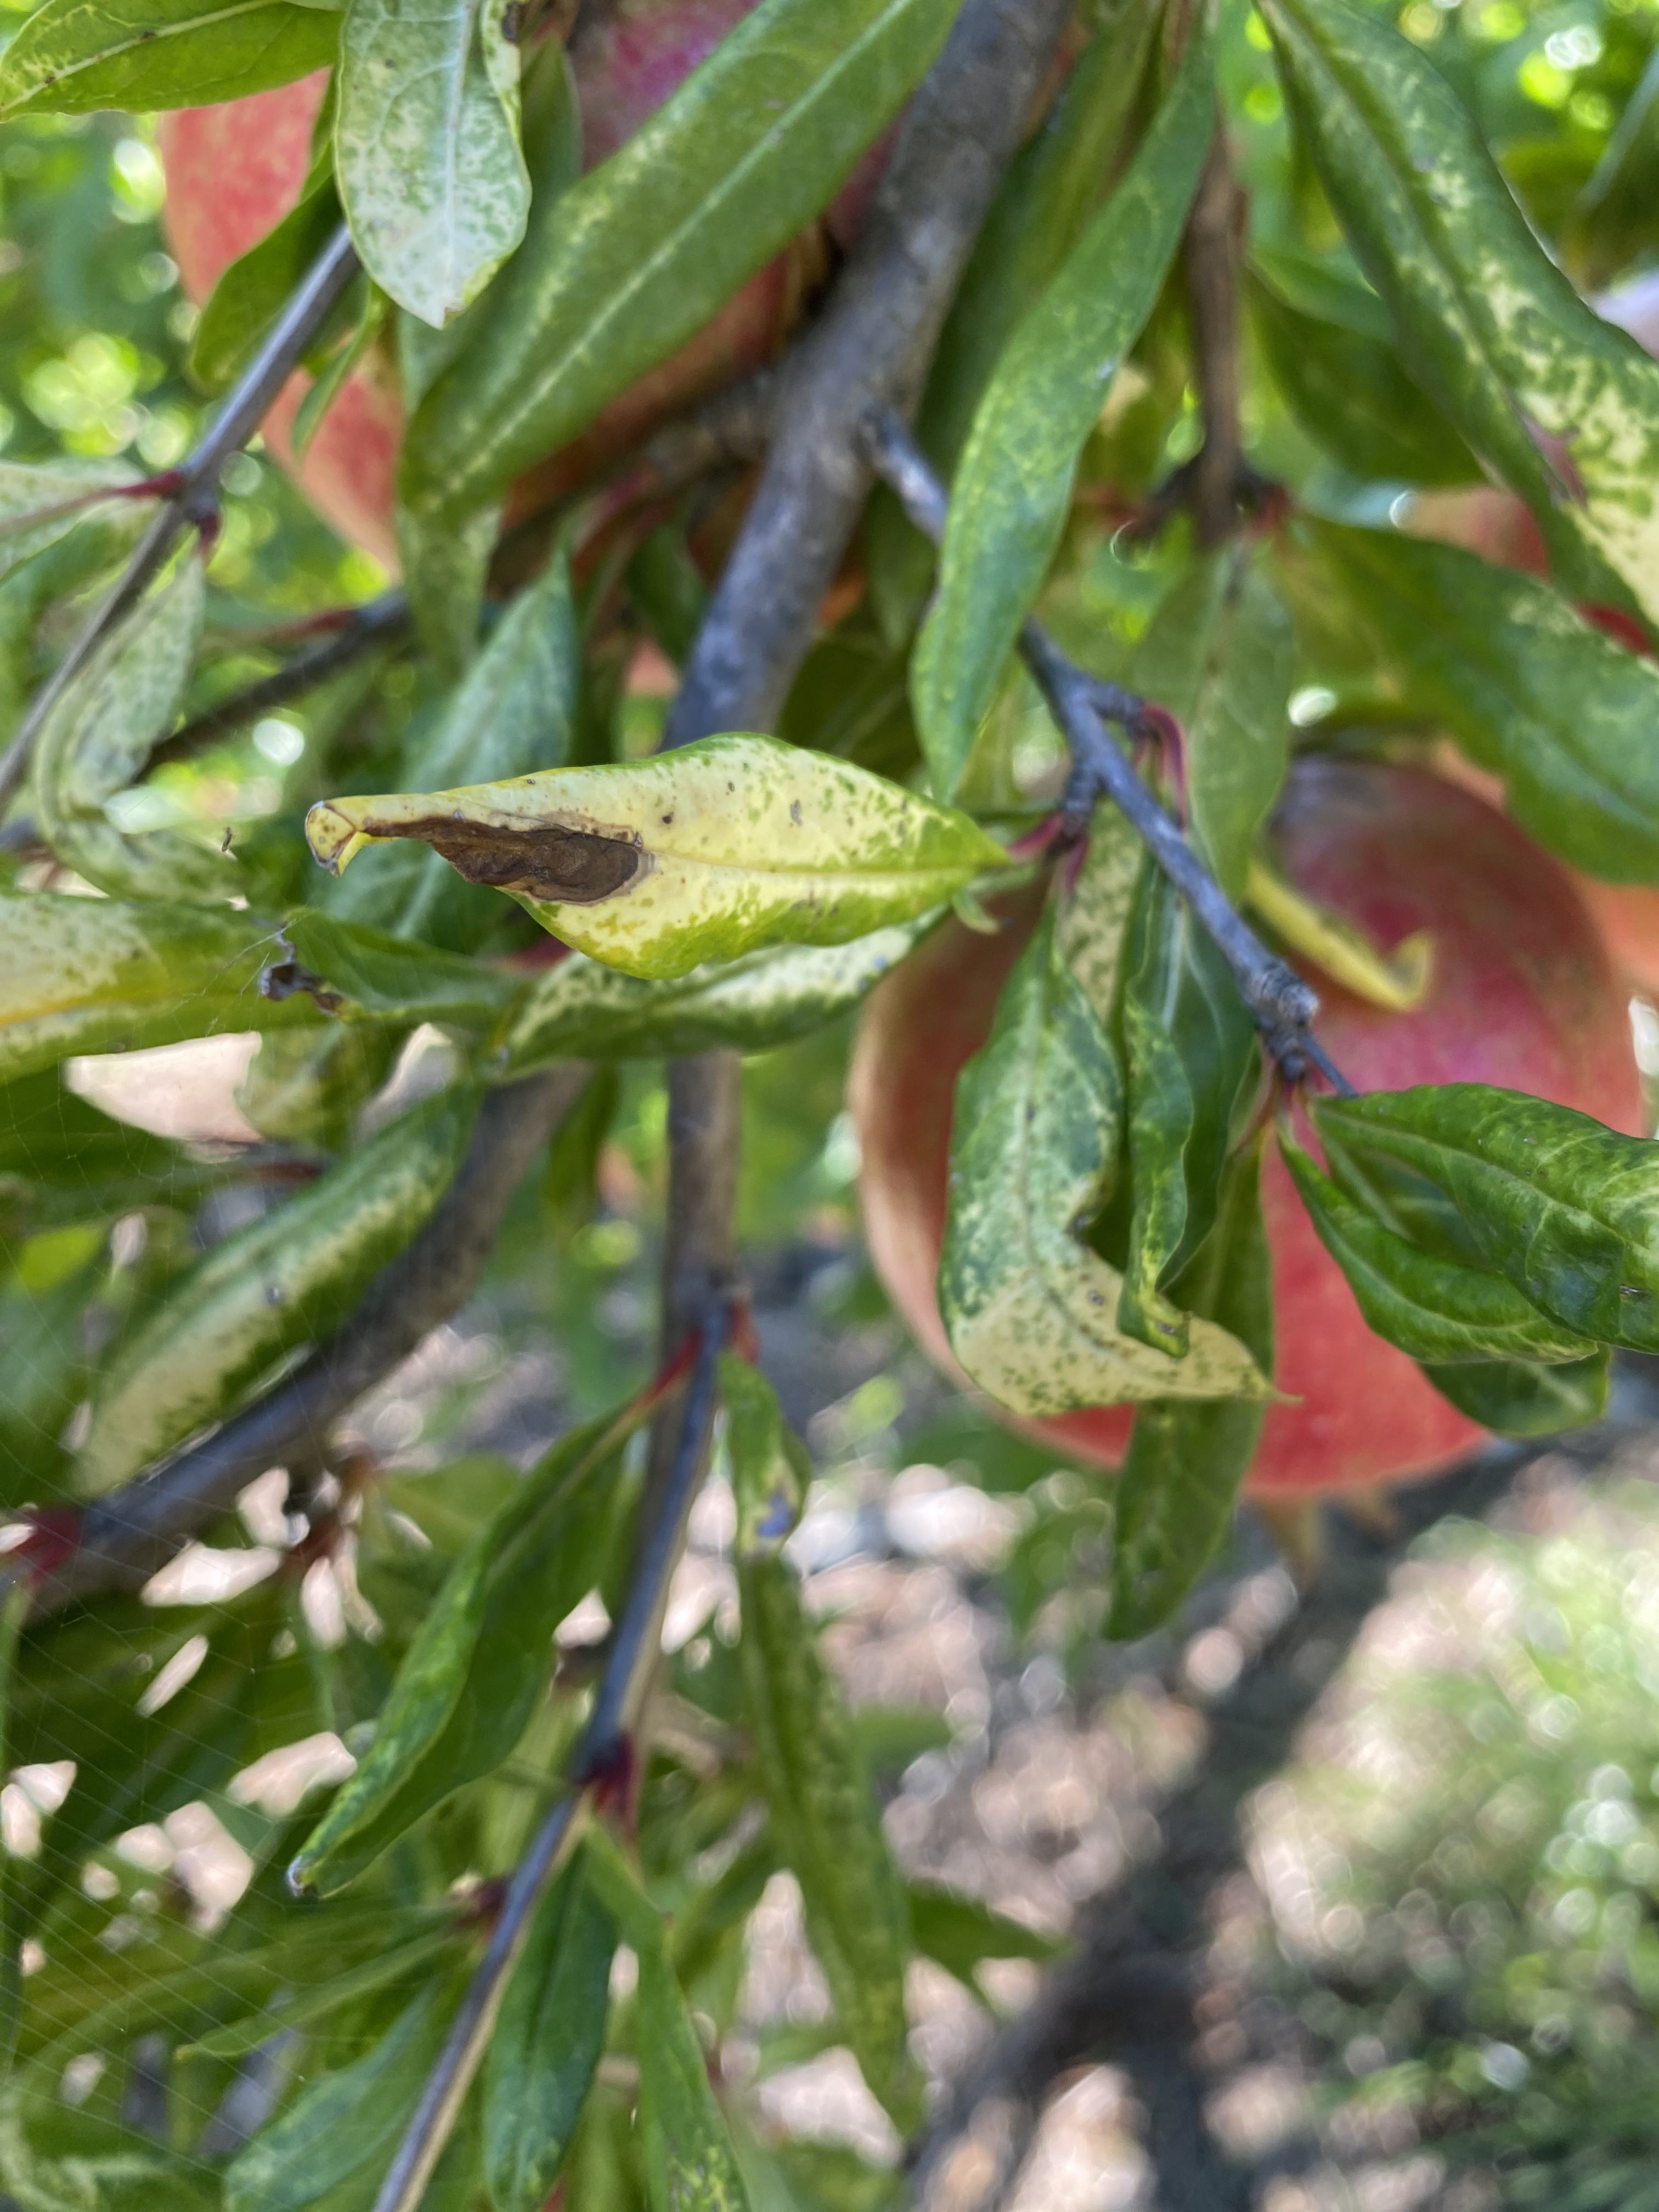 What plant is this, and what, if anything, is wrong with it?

pomegranate, drought
